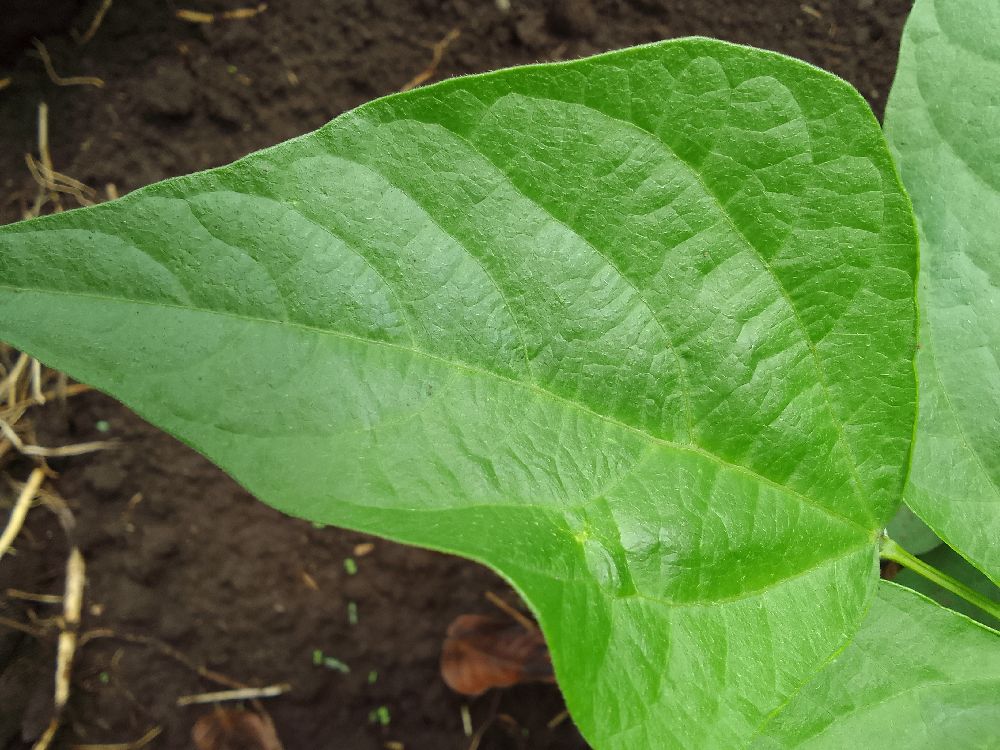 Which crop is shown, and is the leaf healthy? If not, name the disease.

common bean, healthy
